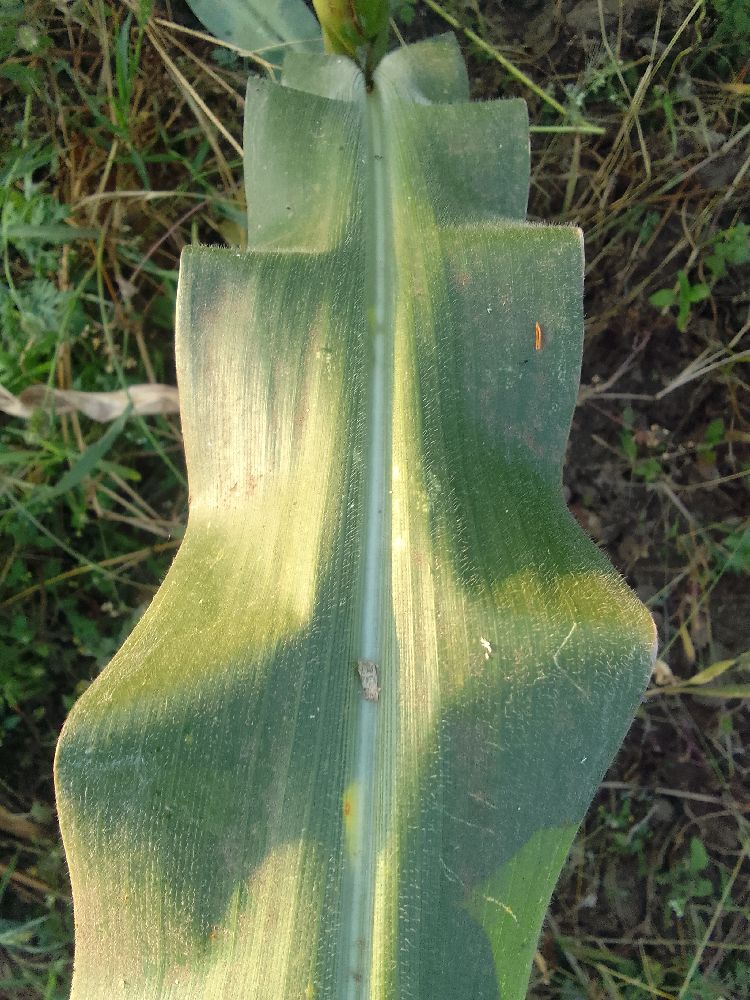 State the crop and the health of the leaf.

maize, healthy
